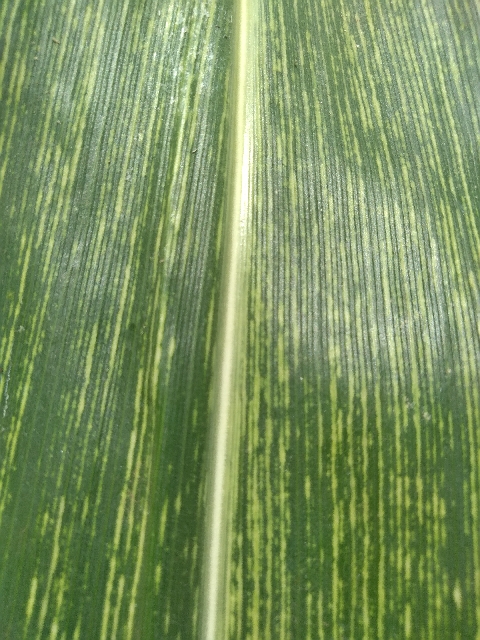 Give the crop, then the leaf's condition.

maize, maize streak virus
